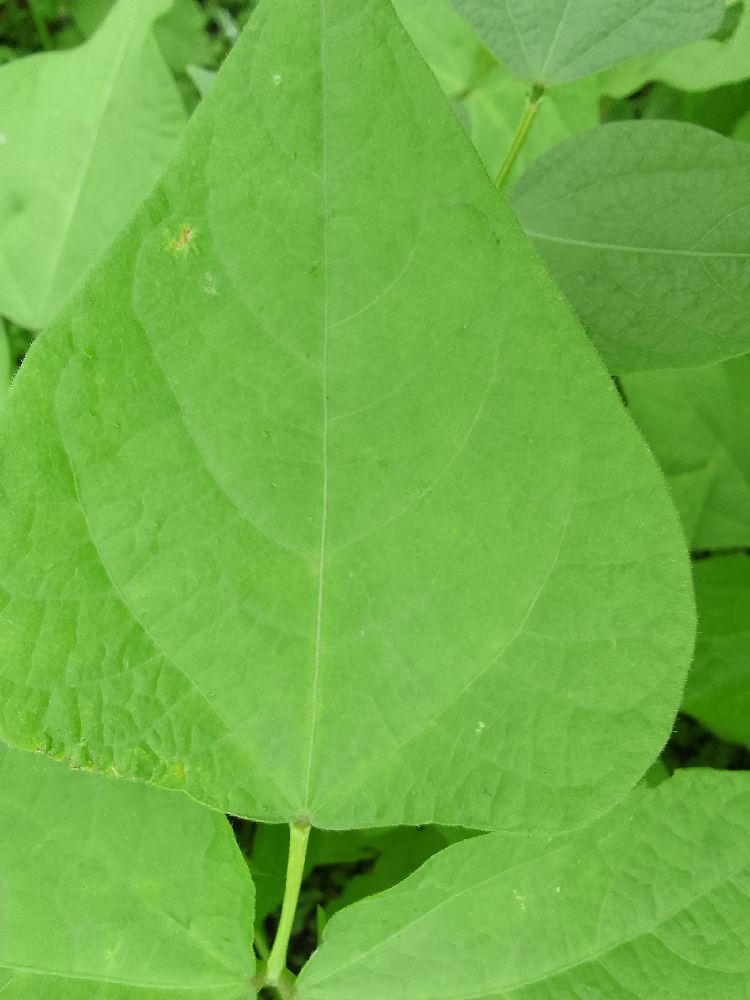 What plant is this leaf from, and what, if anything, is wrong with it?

common bean, healthy
